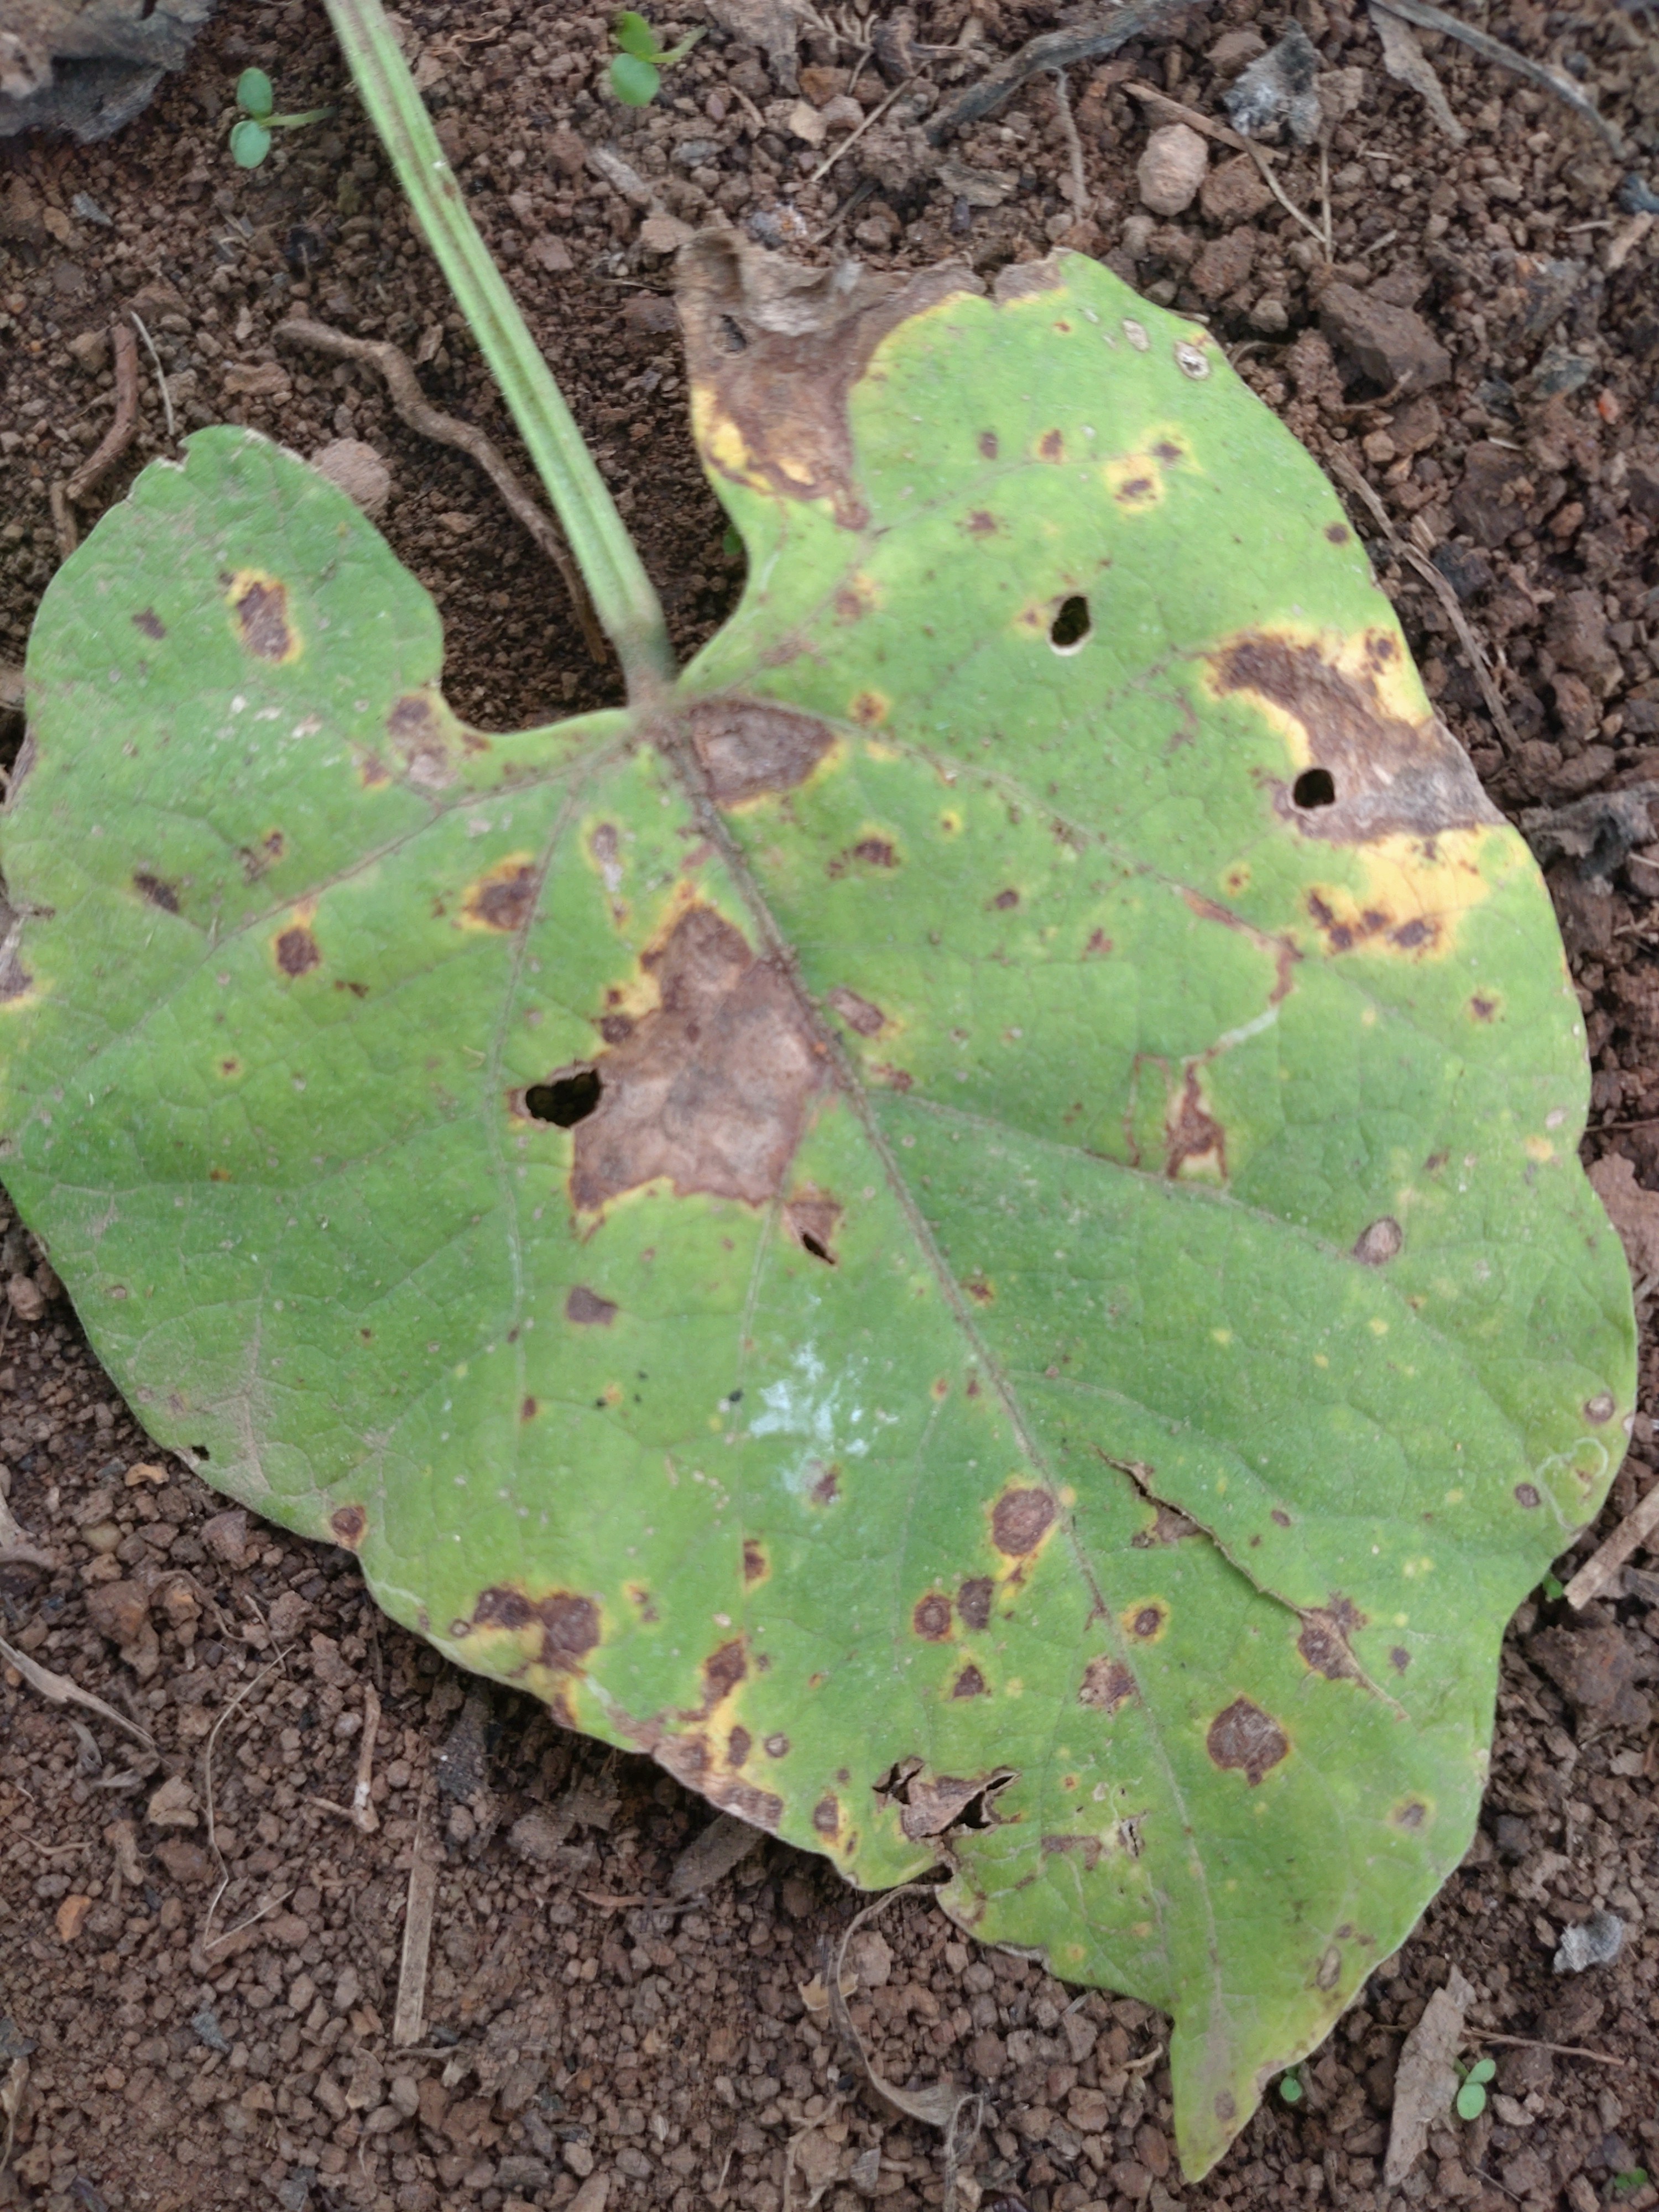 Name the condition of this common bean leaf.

rust
